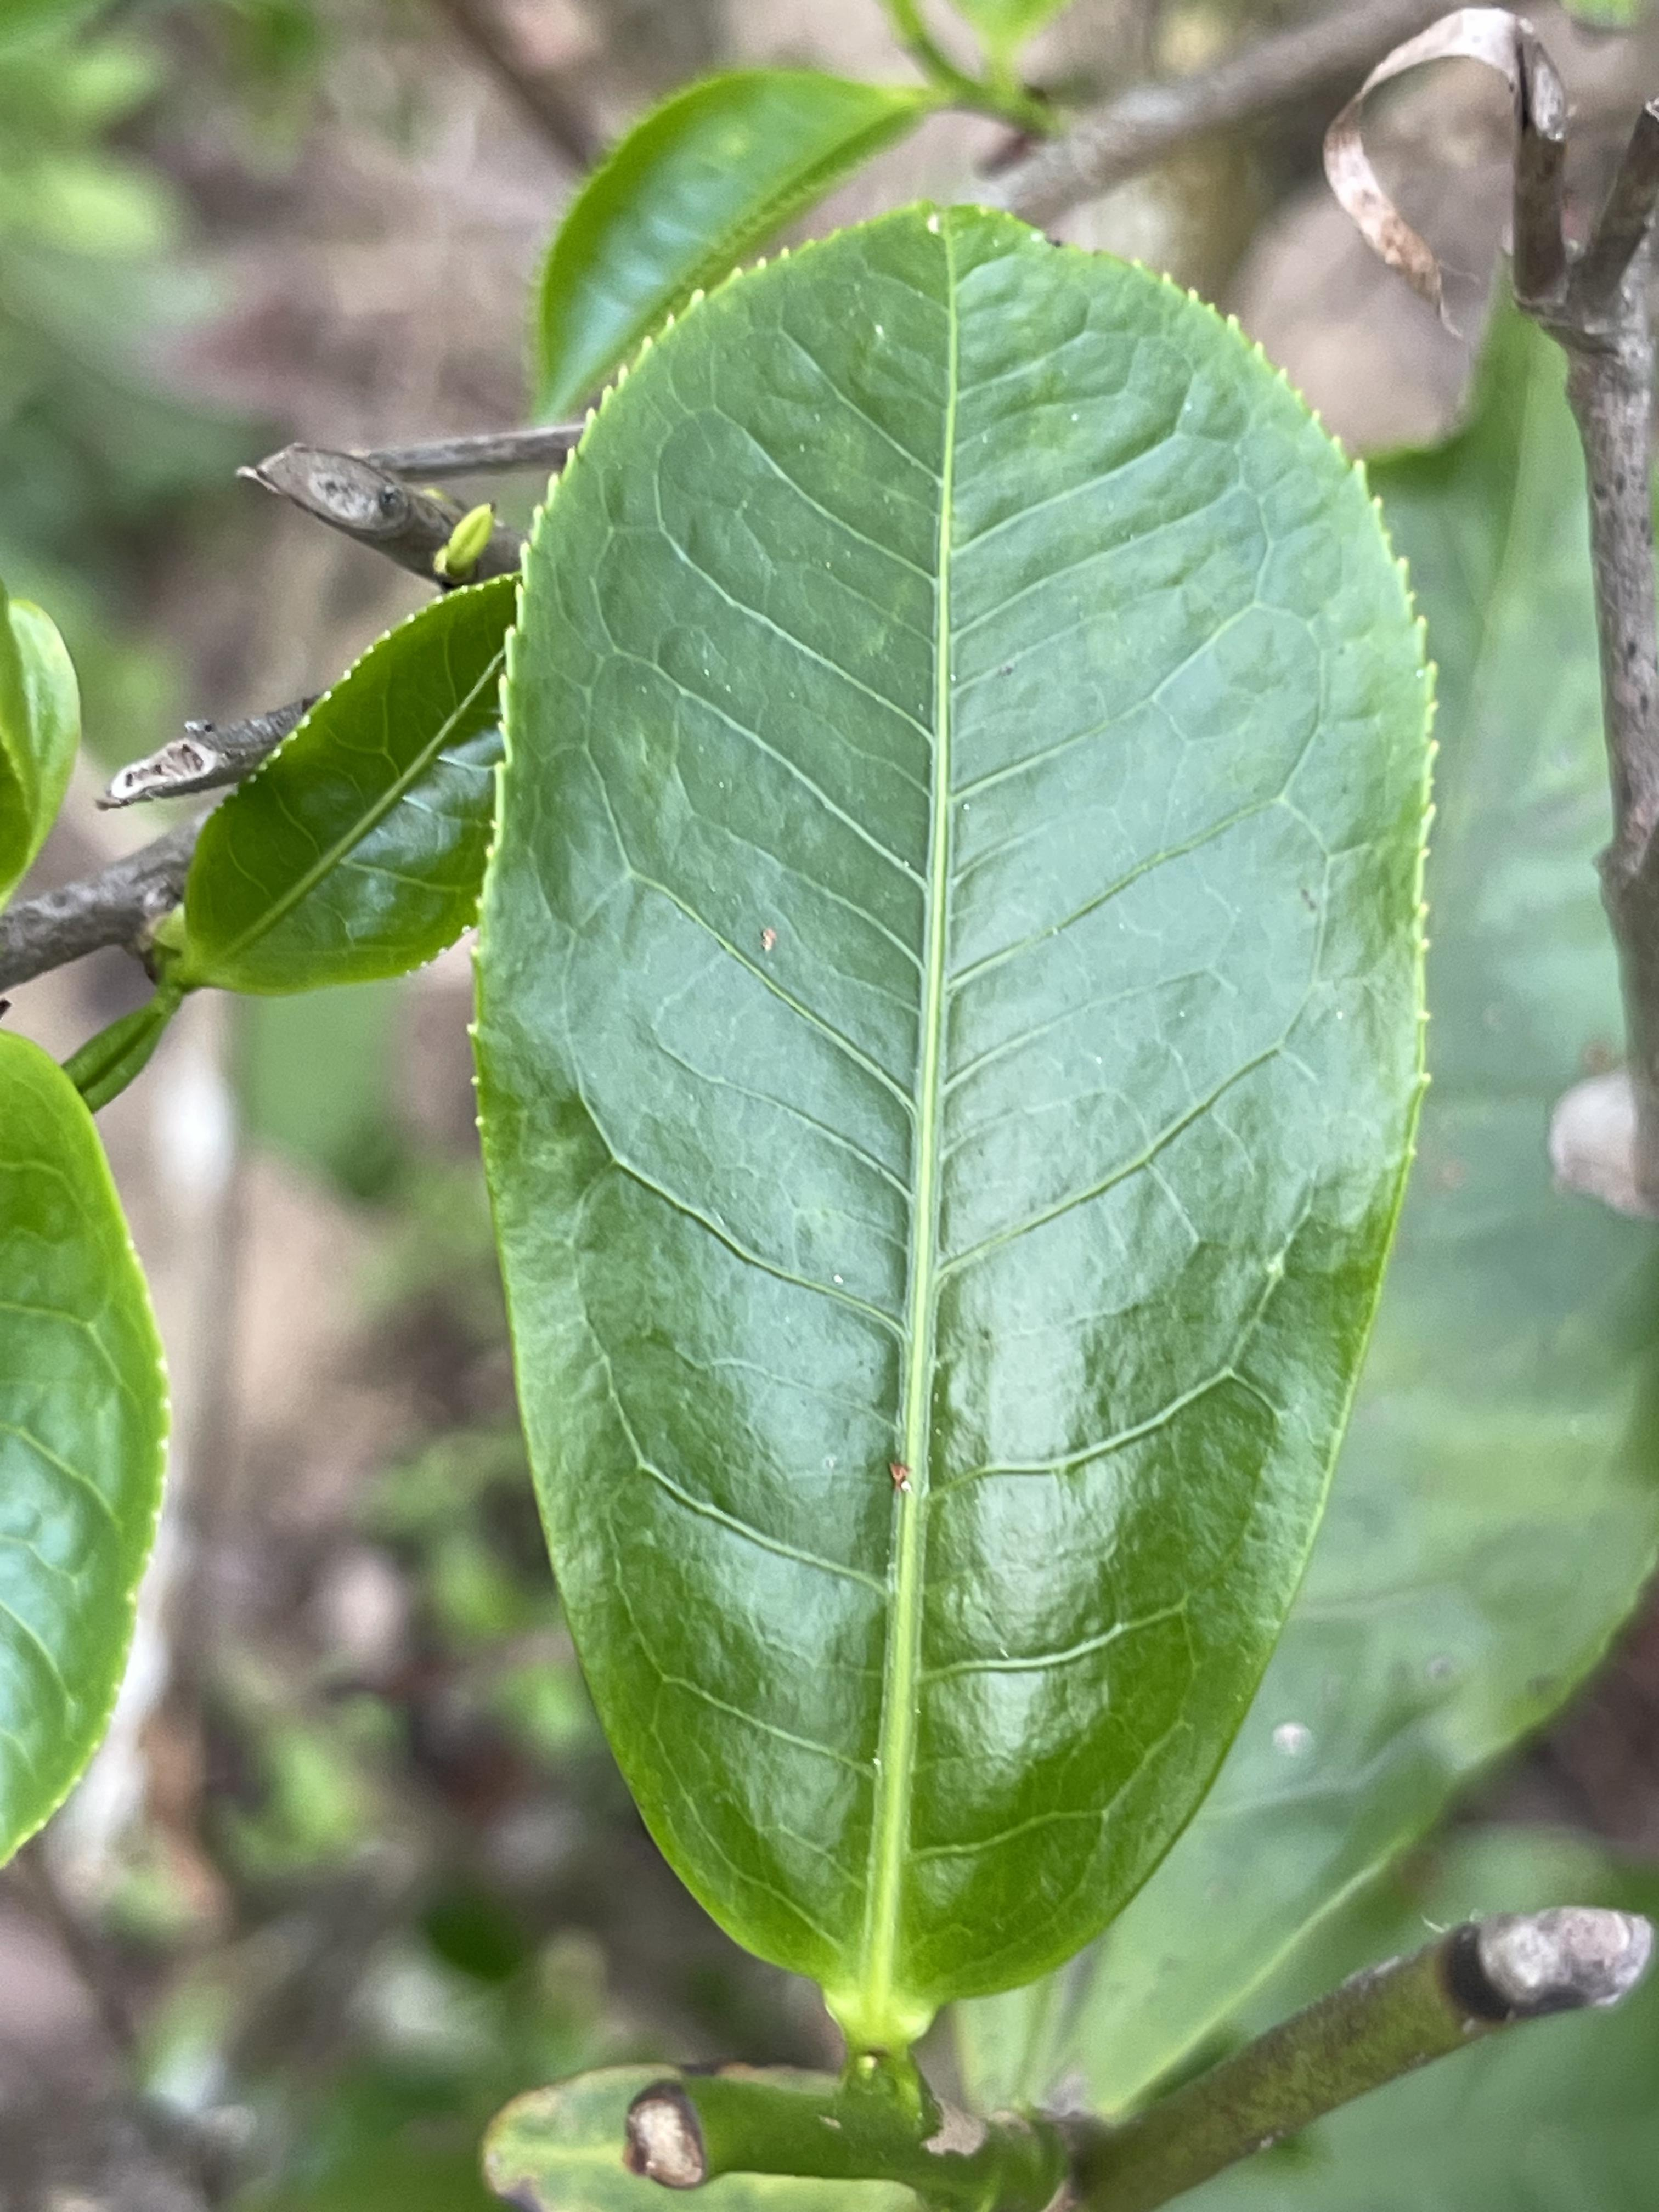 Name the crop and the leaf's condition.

tea, healthy leaf
